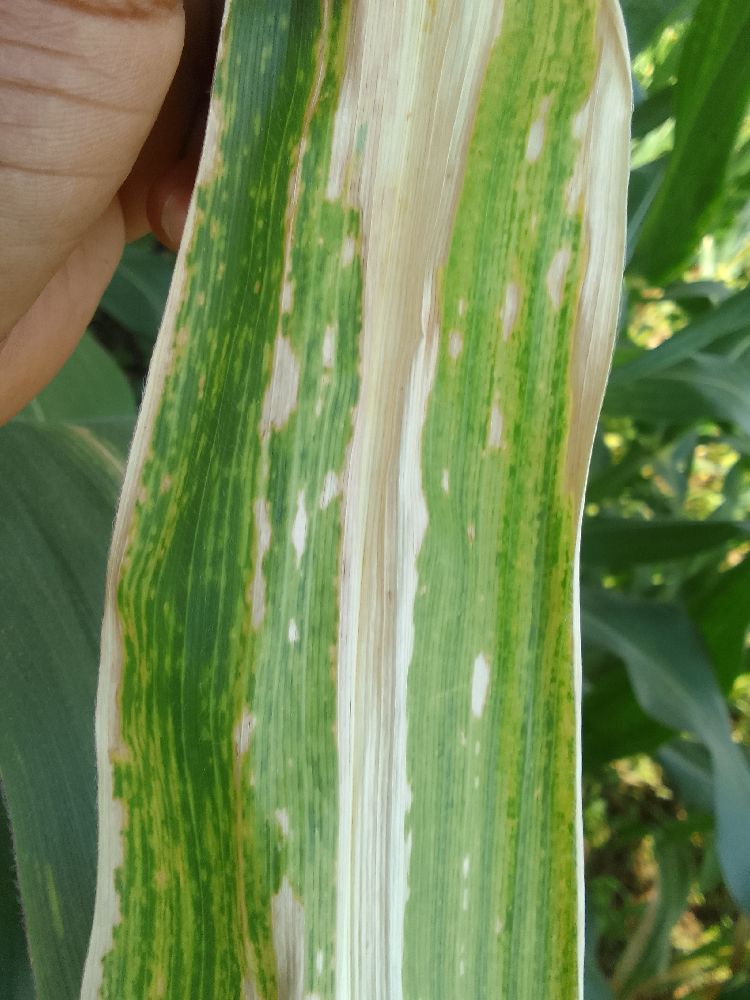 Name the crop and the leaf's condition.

maize, maize lethal necrosis
